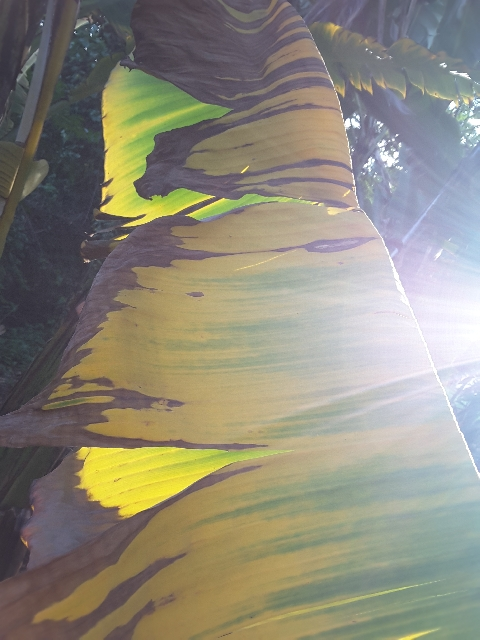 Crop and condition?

banana, fusarium wilt race 1
